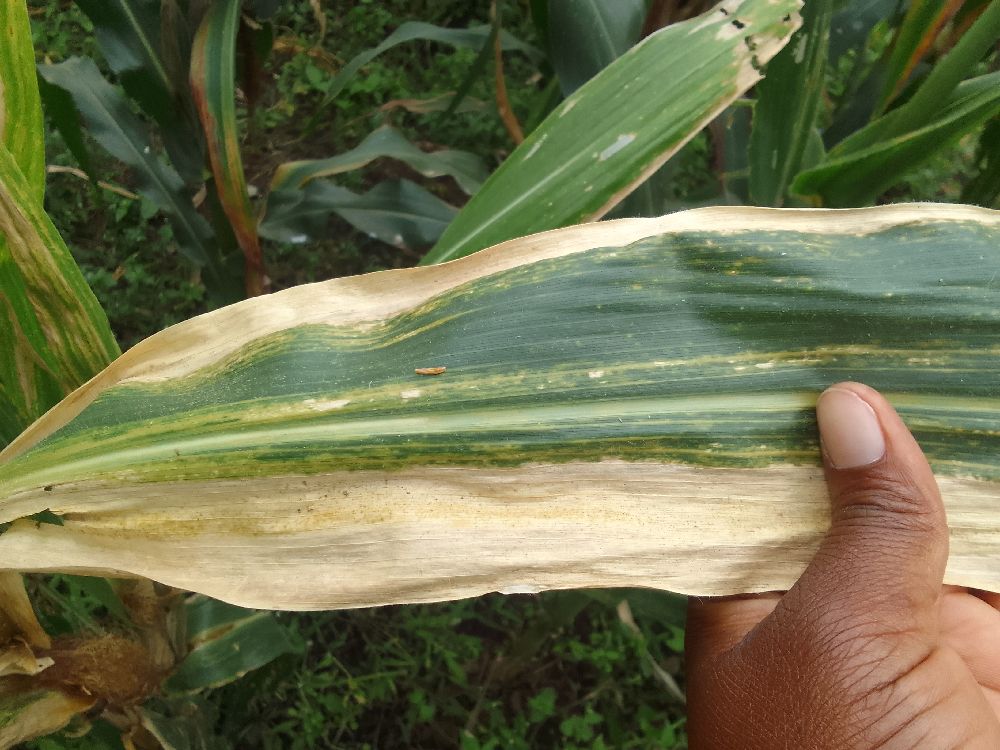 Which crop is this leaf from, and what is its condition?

maize, maize lethal necrosis
